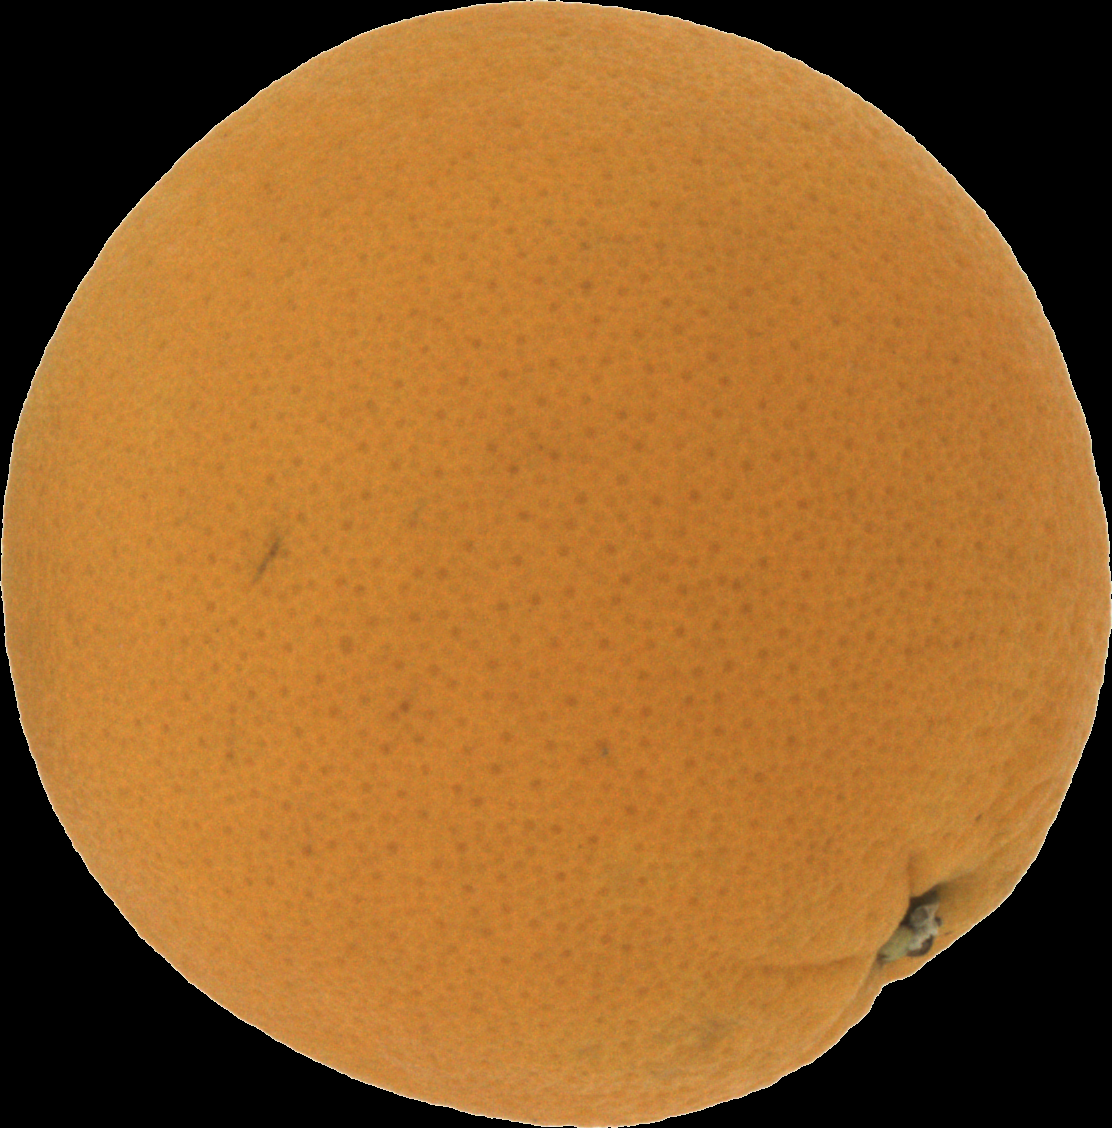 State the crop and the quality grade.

orange, good
